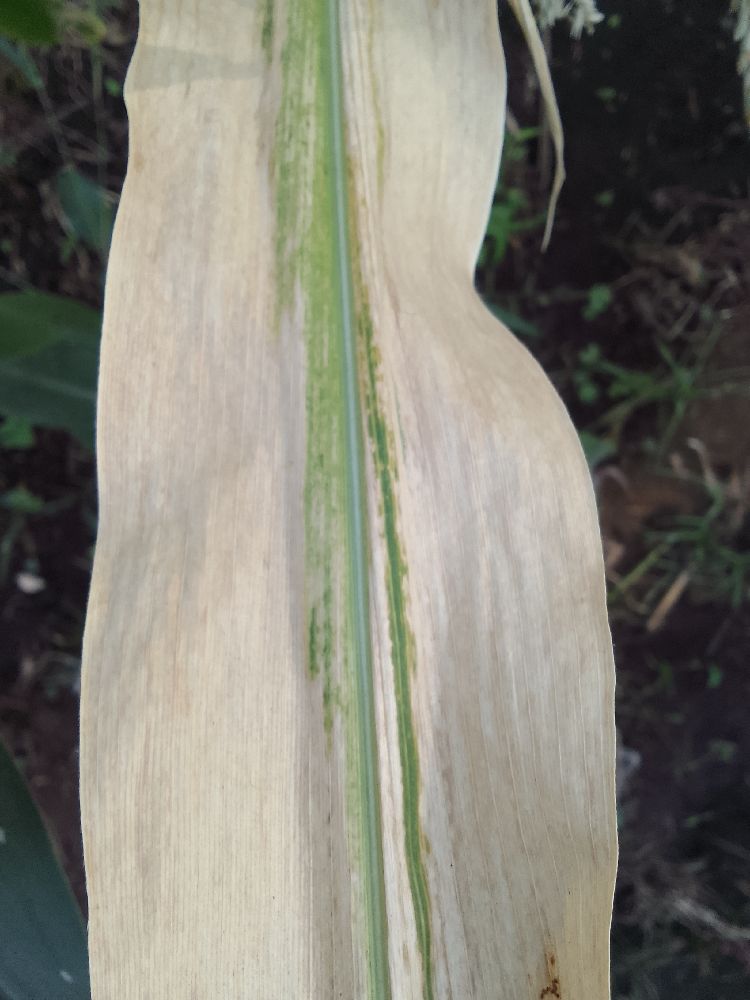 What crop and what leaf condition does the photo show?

maize, maize lethal necrosis
